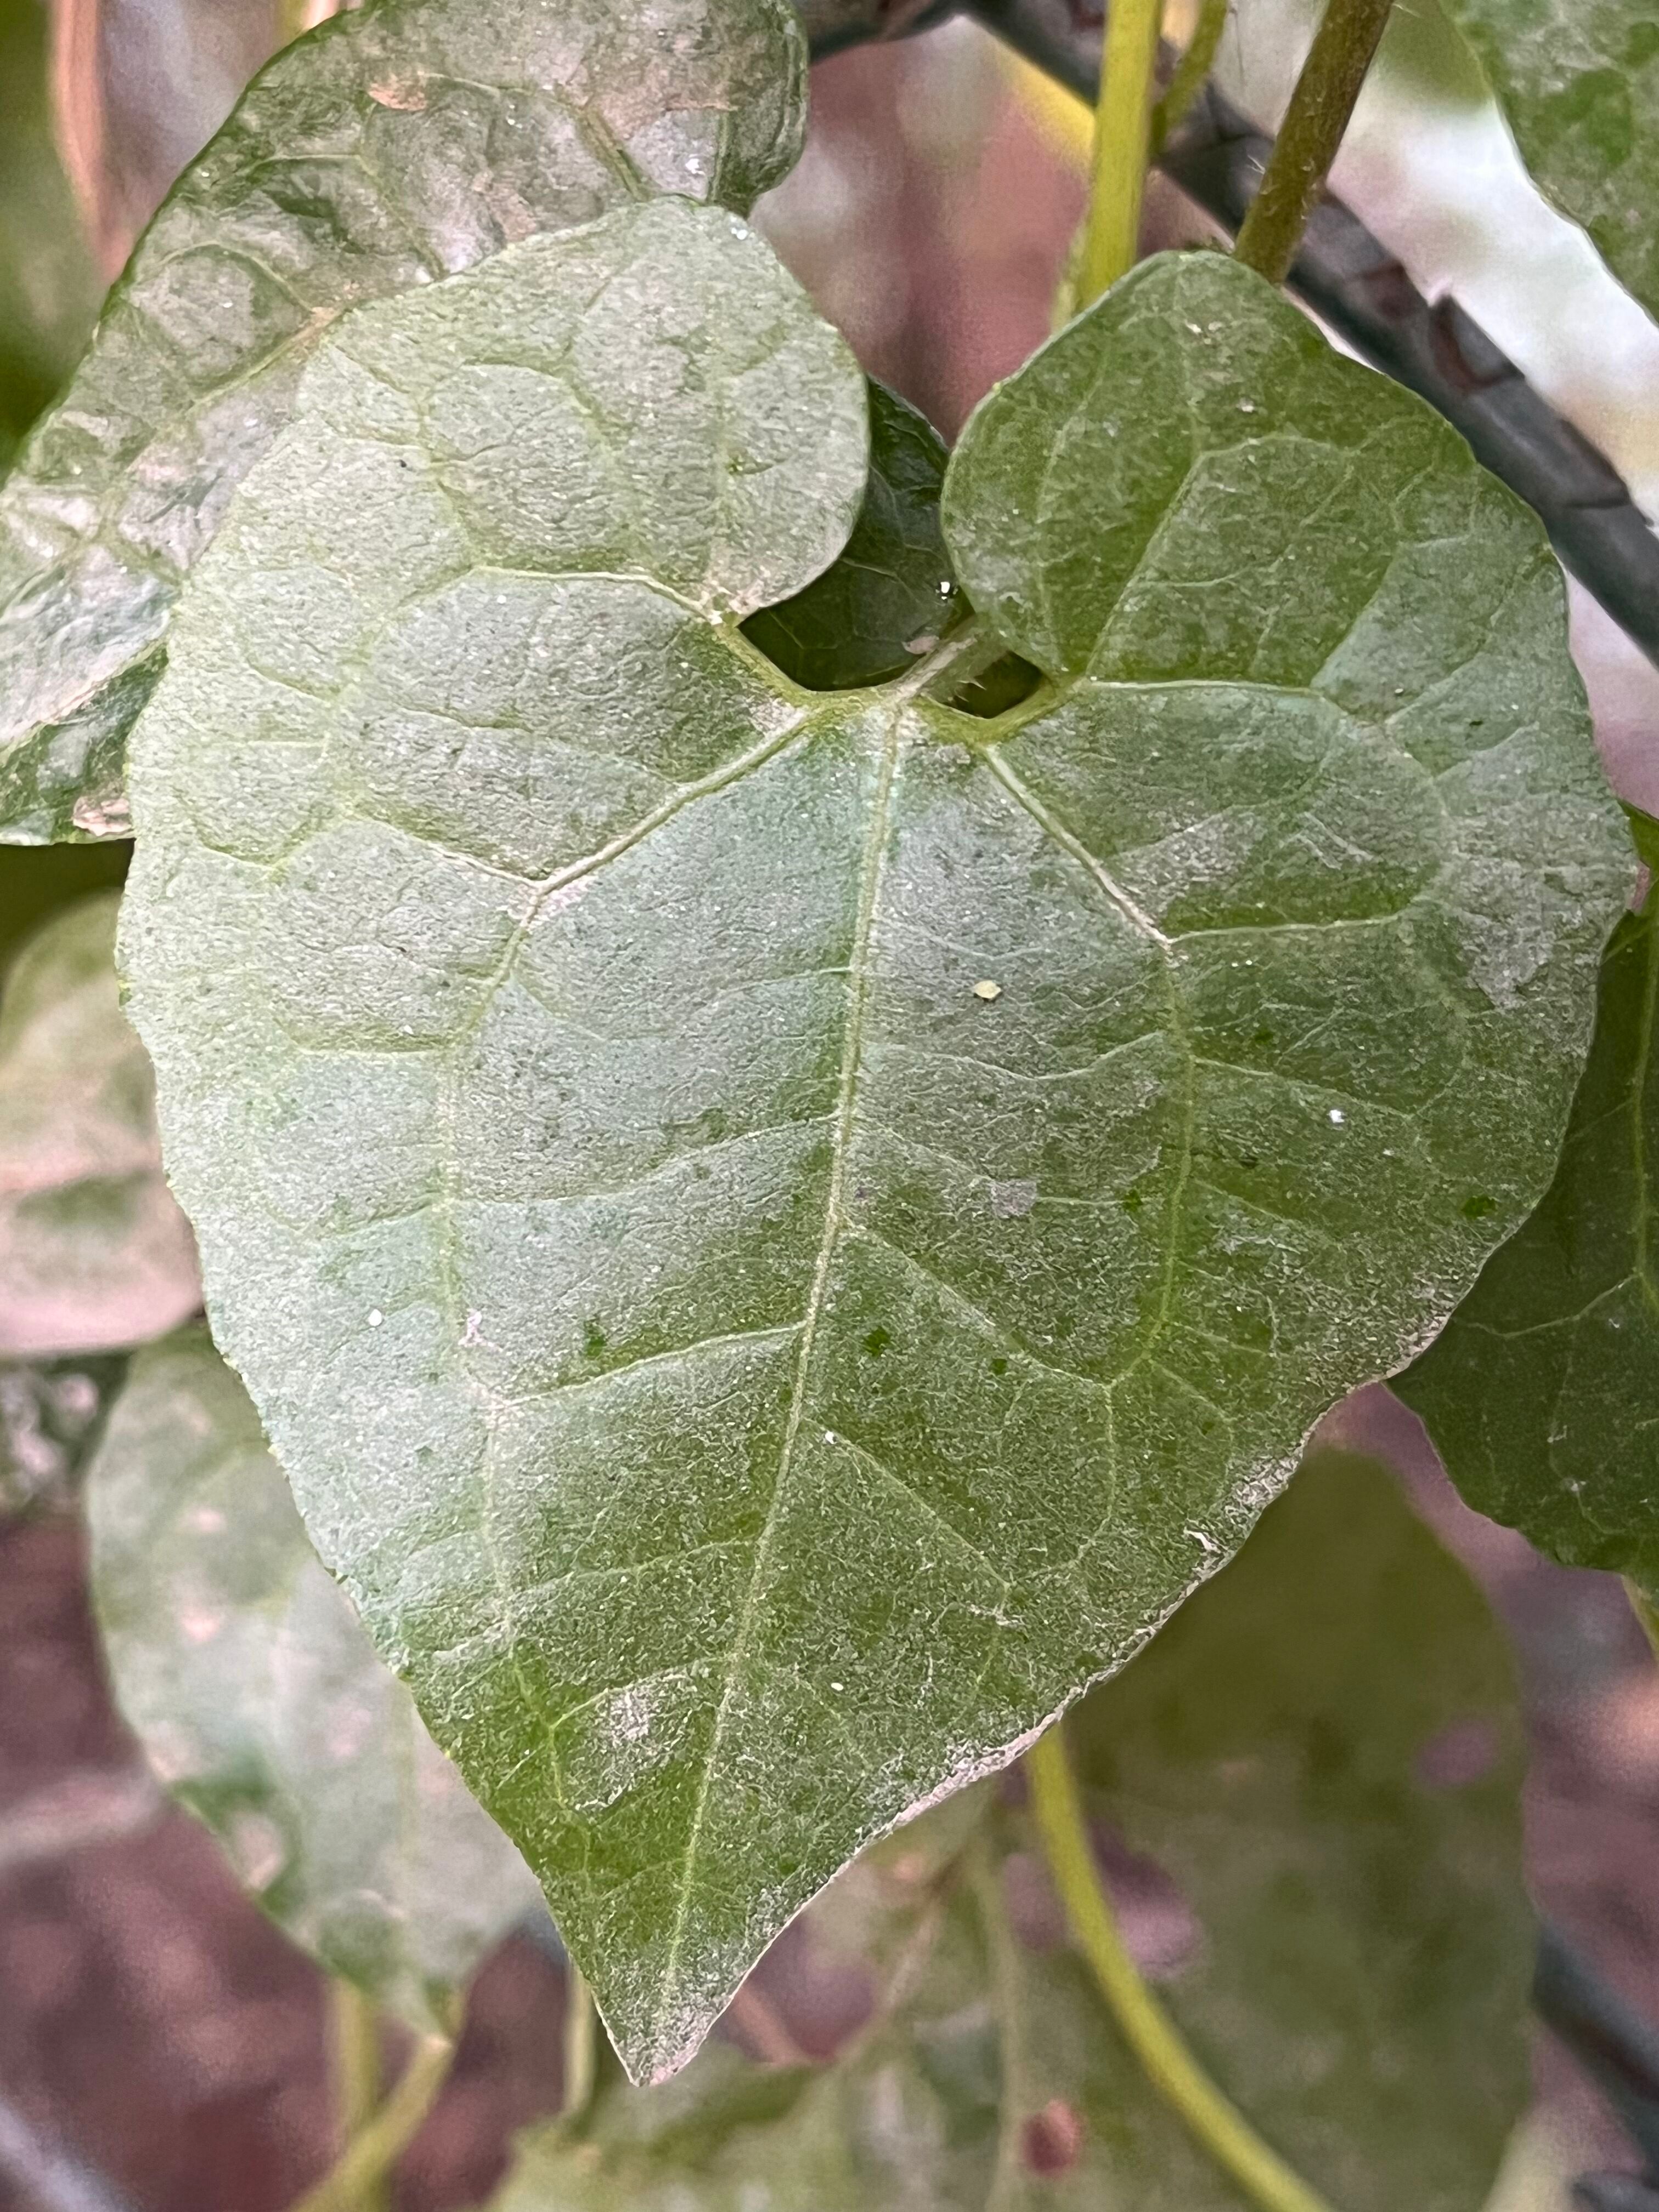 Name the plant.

bitter vine
